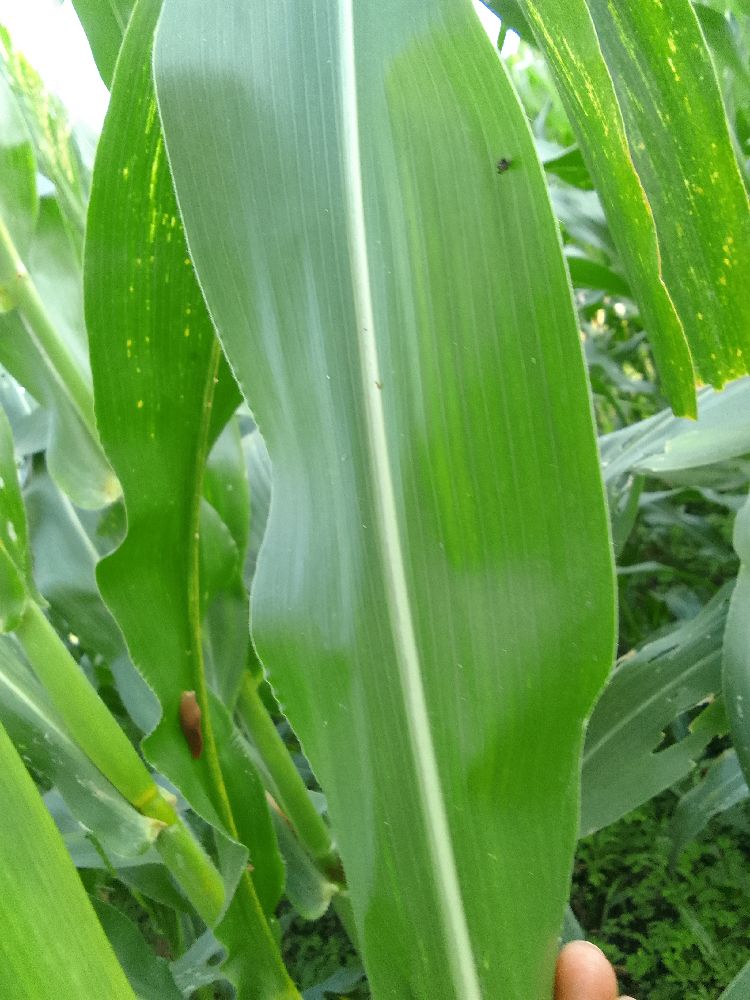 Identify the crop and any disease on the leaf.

maize, healthy
